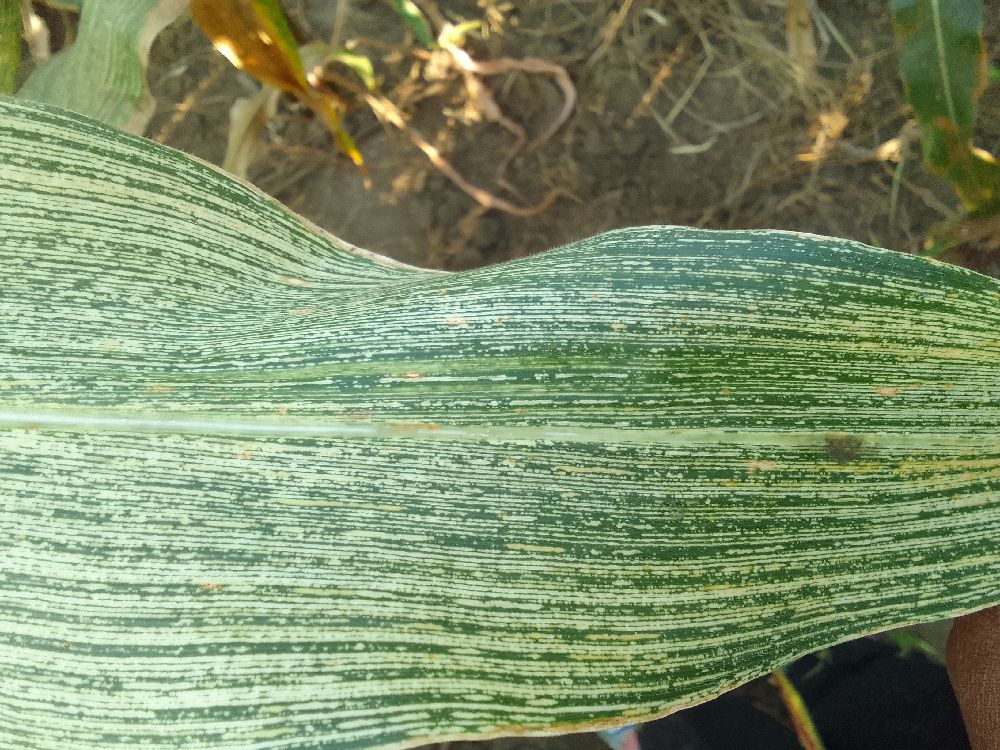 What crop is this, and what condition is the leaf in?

maize, maize streak virus
